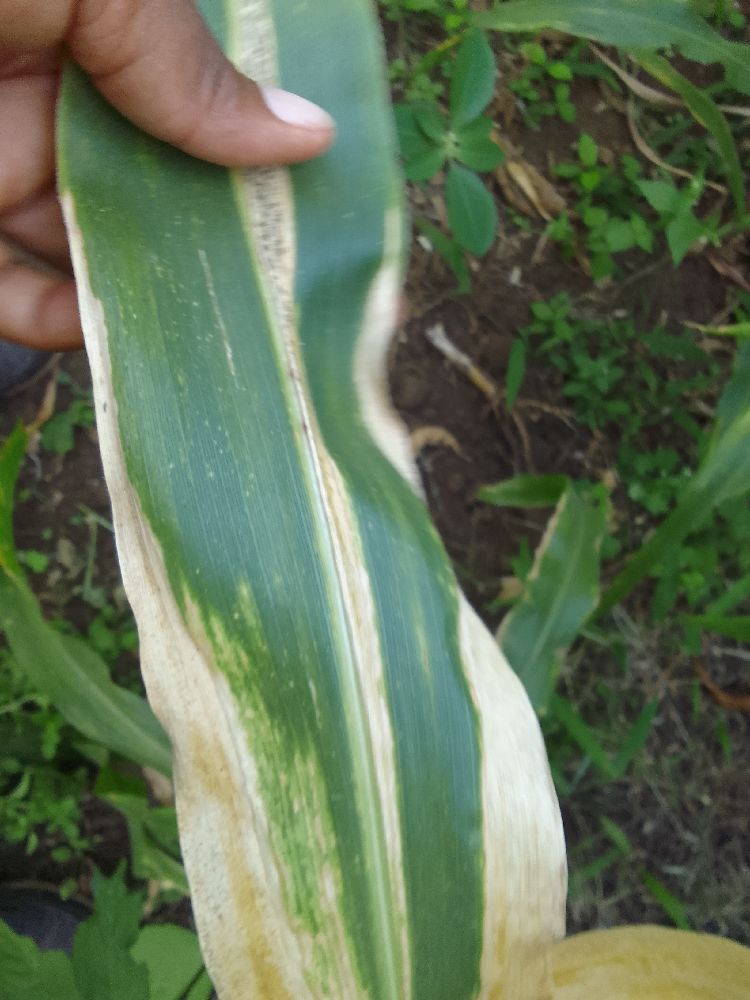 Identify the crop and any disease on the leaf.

maize, maize lethal necrosis
